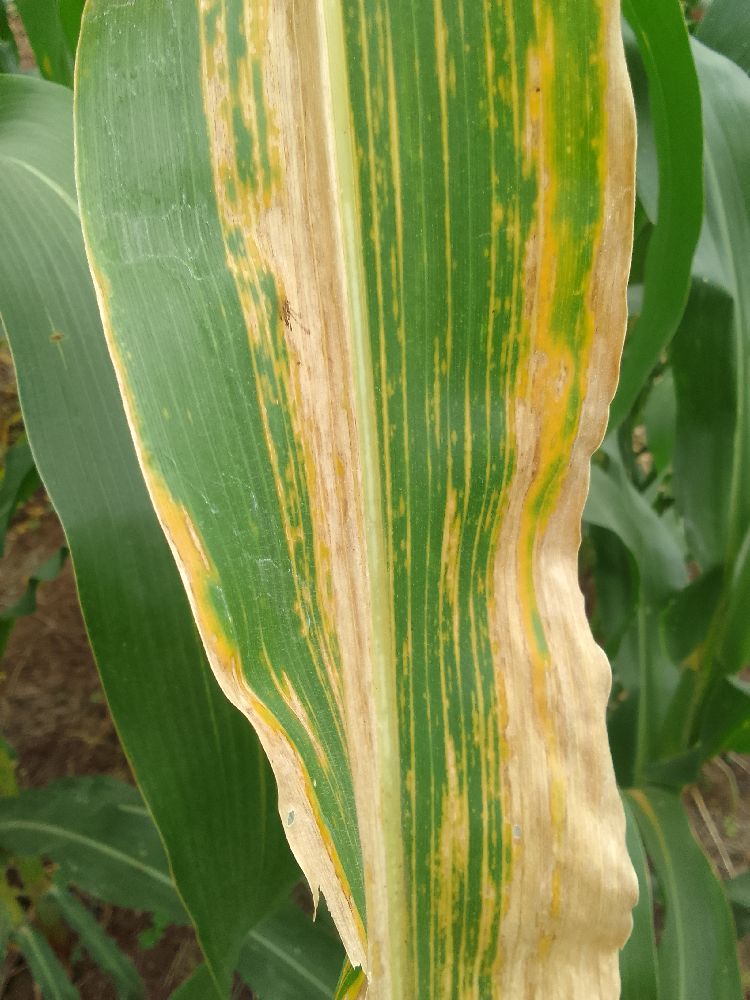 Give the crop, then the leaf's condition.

maize, maize lethal necrosis
